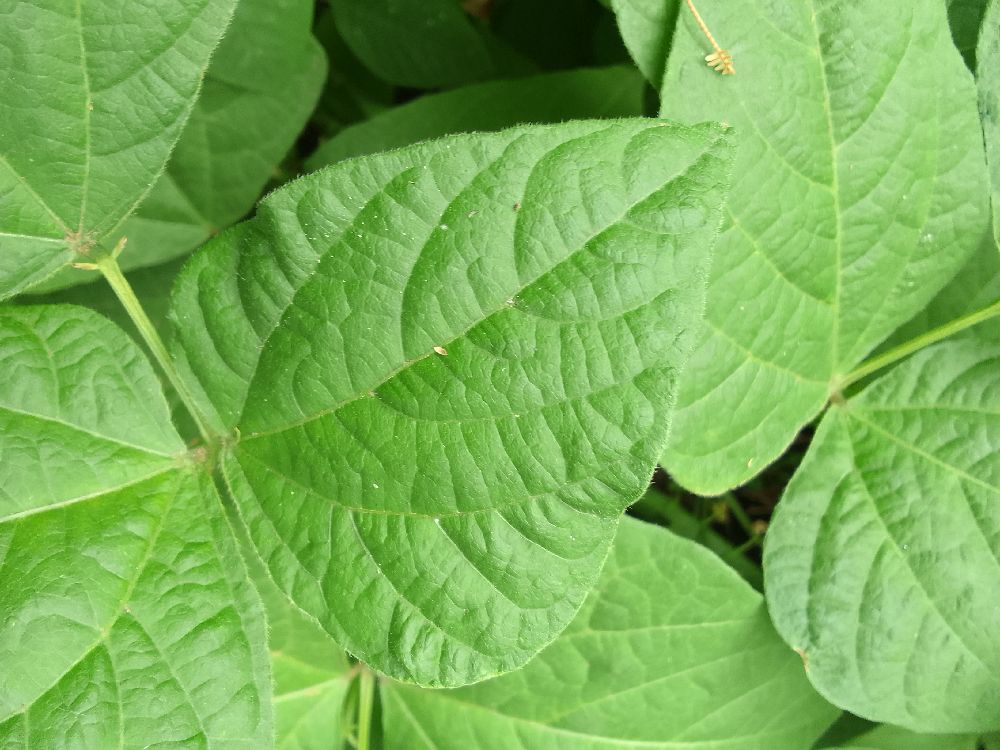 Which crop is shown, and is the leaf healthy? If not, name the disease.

common bean, healthy
